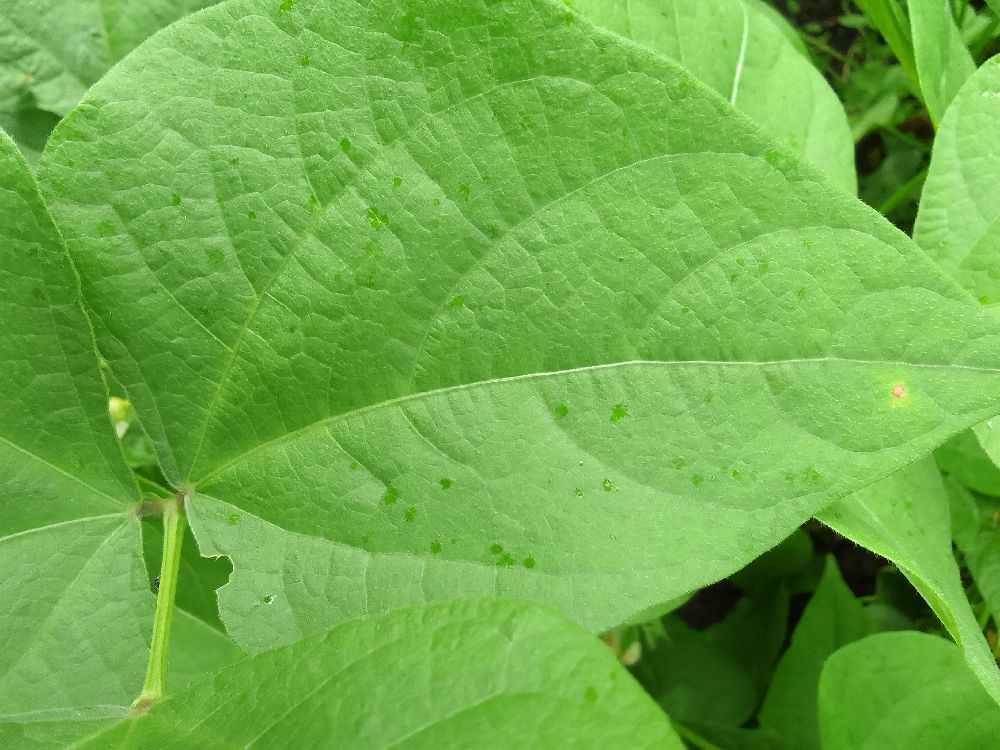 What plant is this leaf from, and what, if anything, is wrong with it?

common bean, healthy
